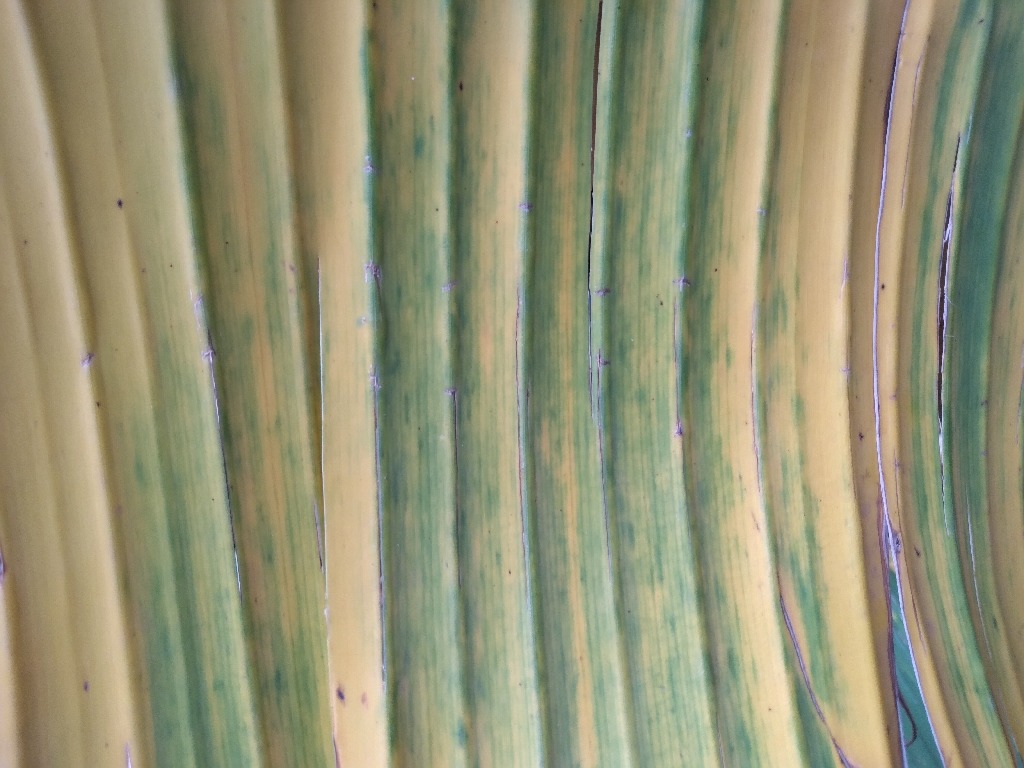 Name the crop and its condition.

banana, fusarium wilt race 1
